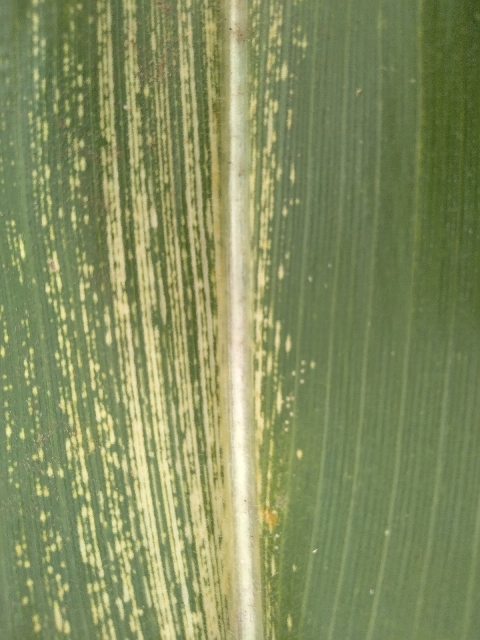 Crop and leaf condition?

maize, maize streak virus
